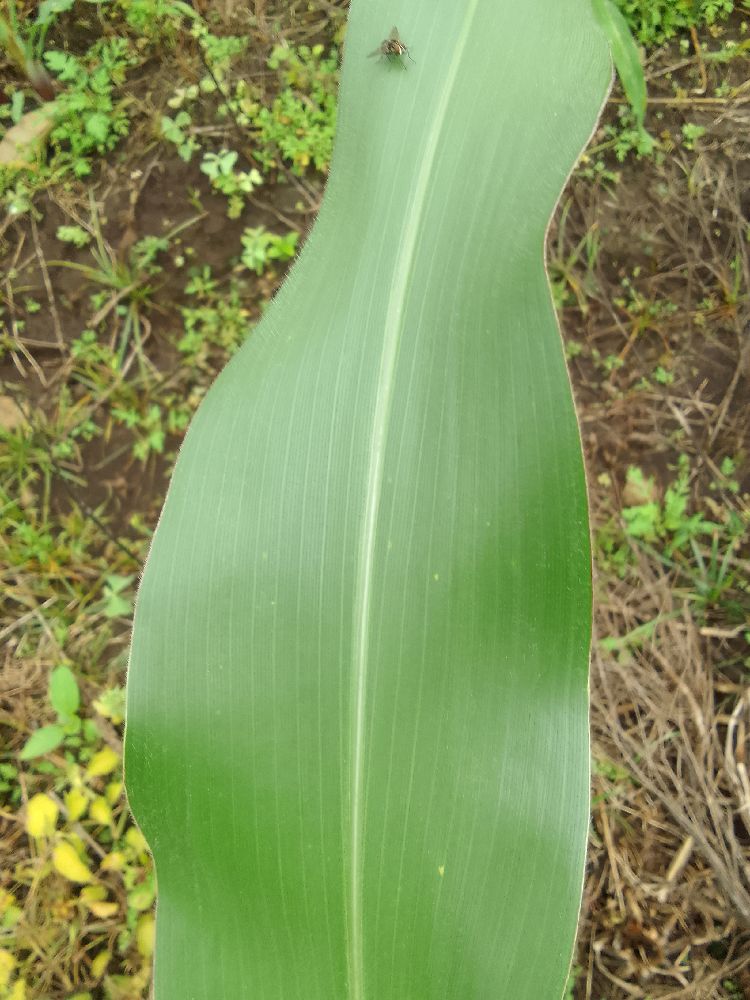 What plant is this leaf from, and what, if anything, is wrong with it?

maize, healthy
